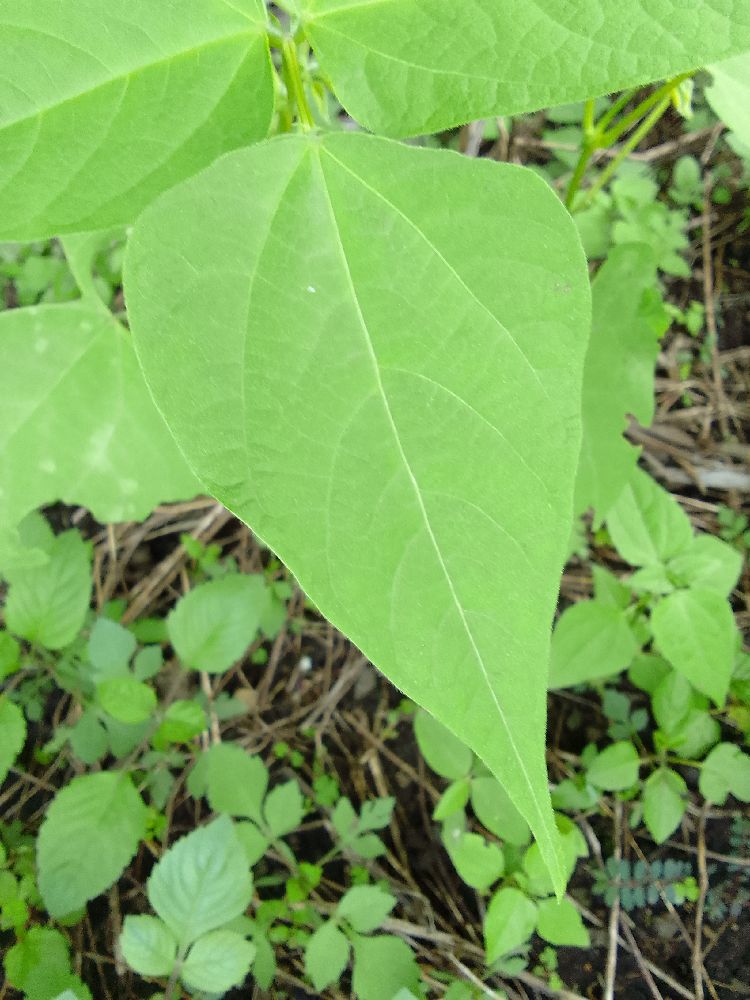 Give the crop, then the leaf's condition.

common bean, healthy
